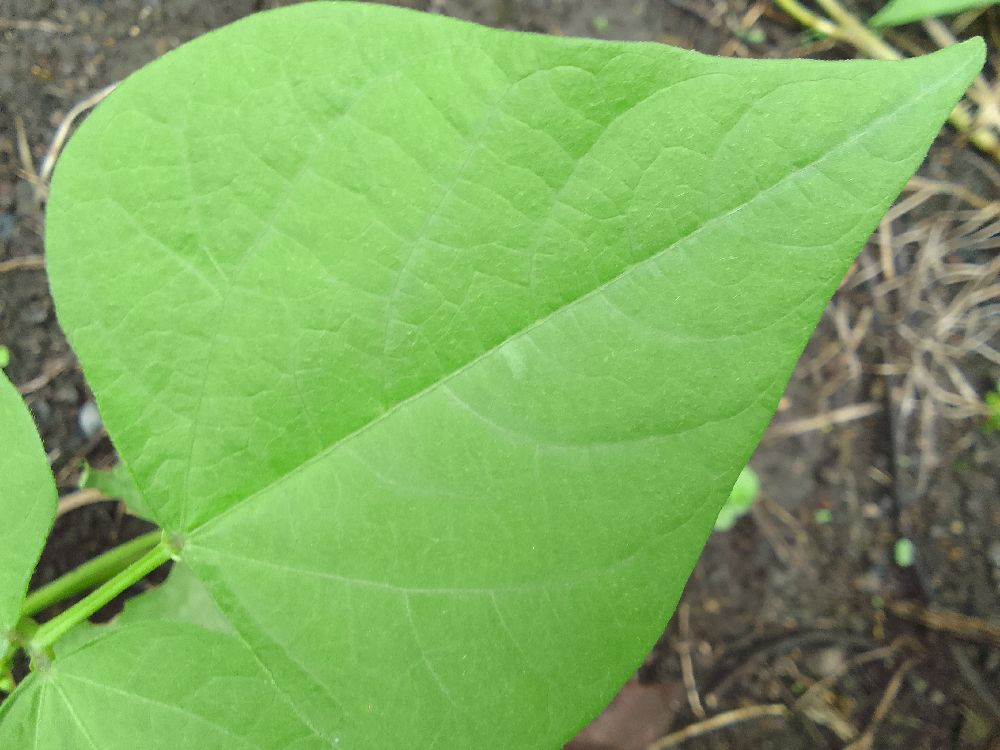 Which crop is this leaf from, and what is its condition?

common bean, healthy
